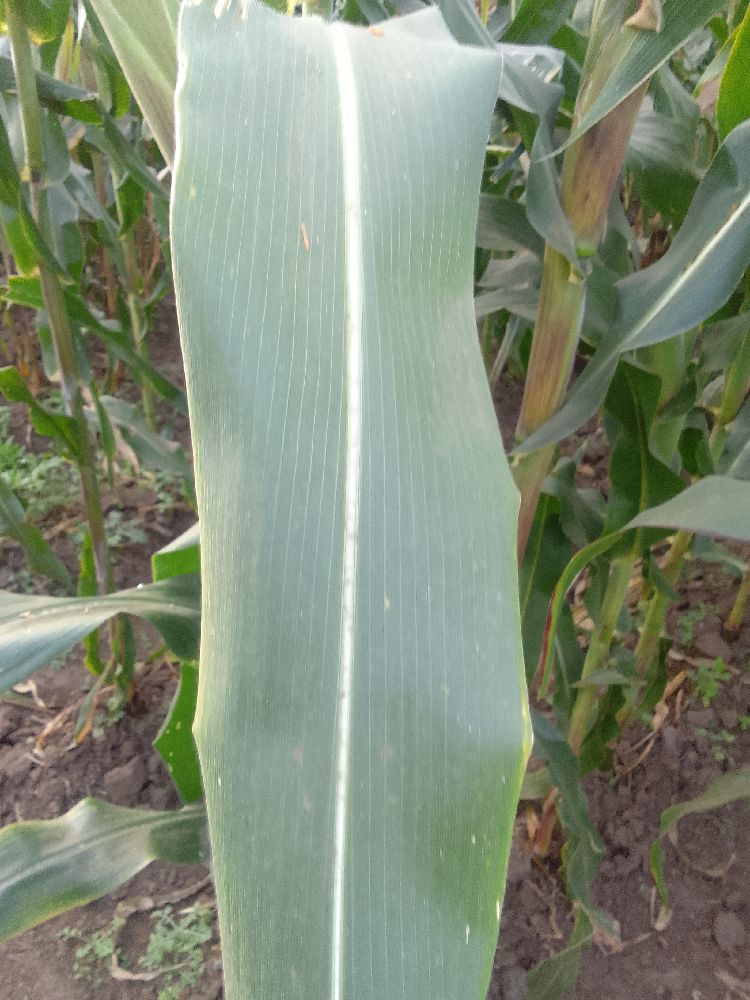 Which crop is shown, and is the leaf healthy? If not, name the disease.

maize, healthy
